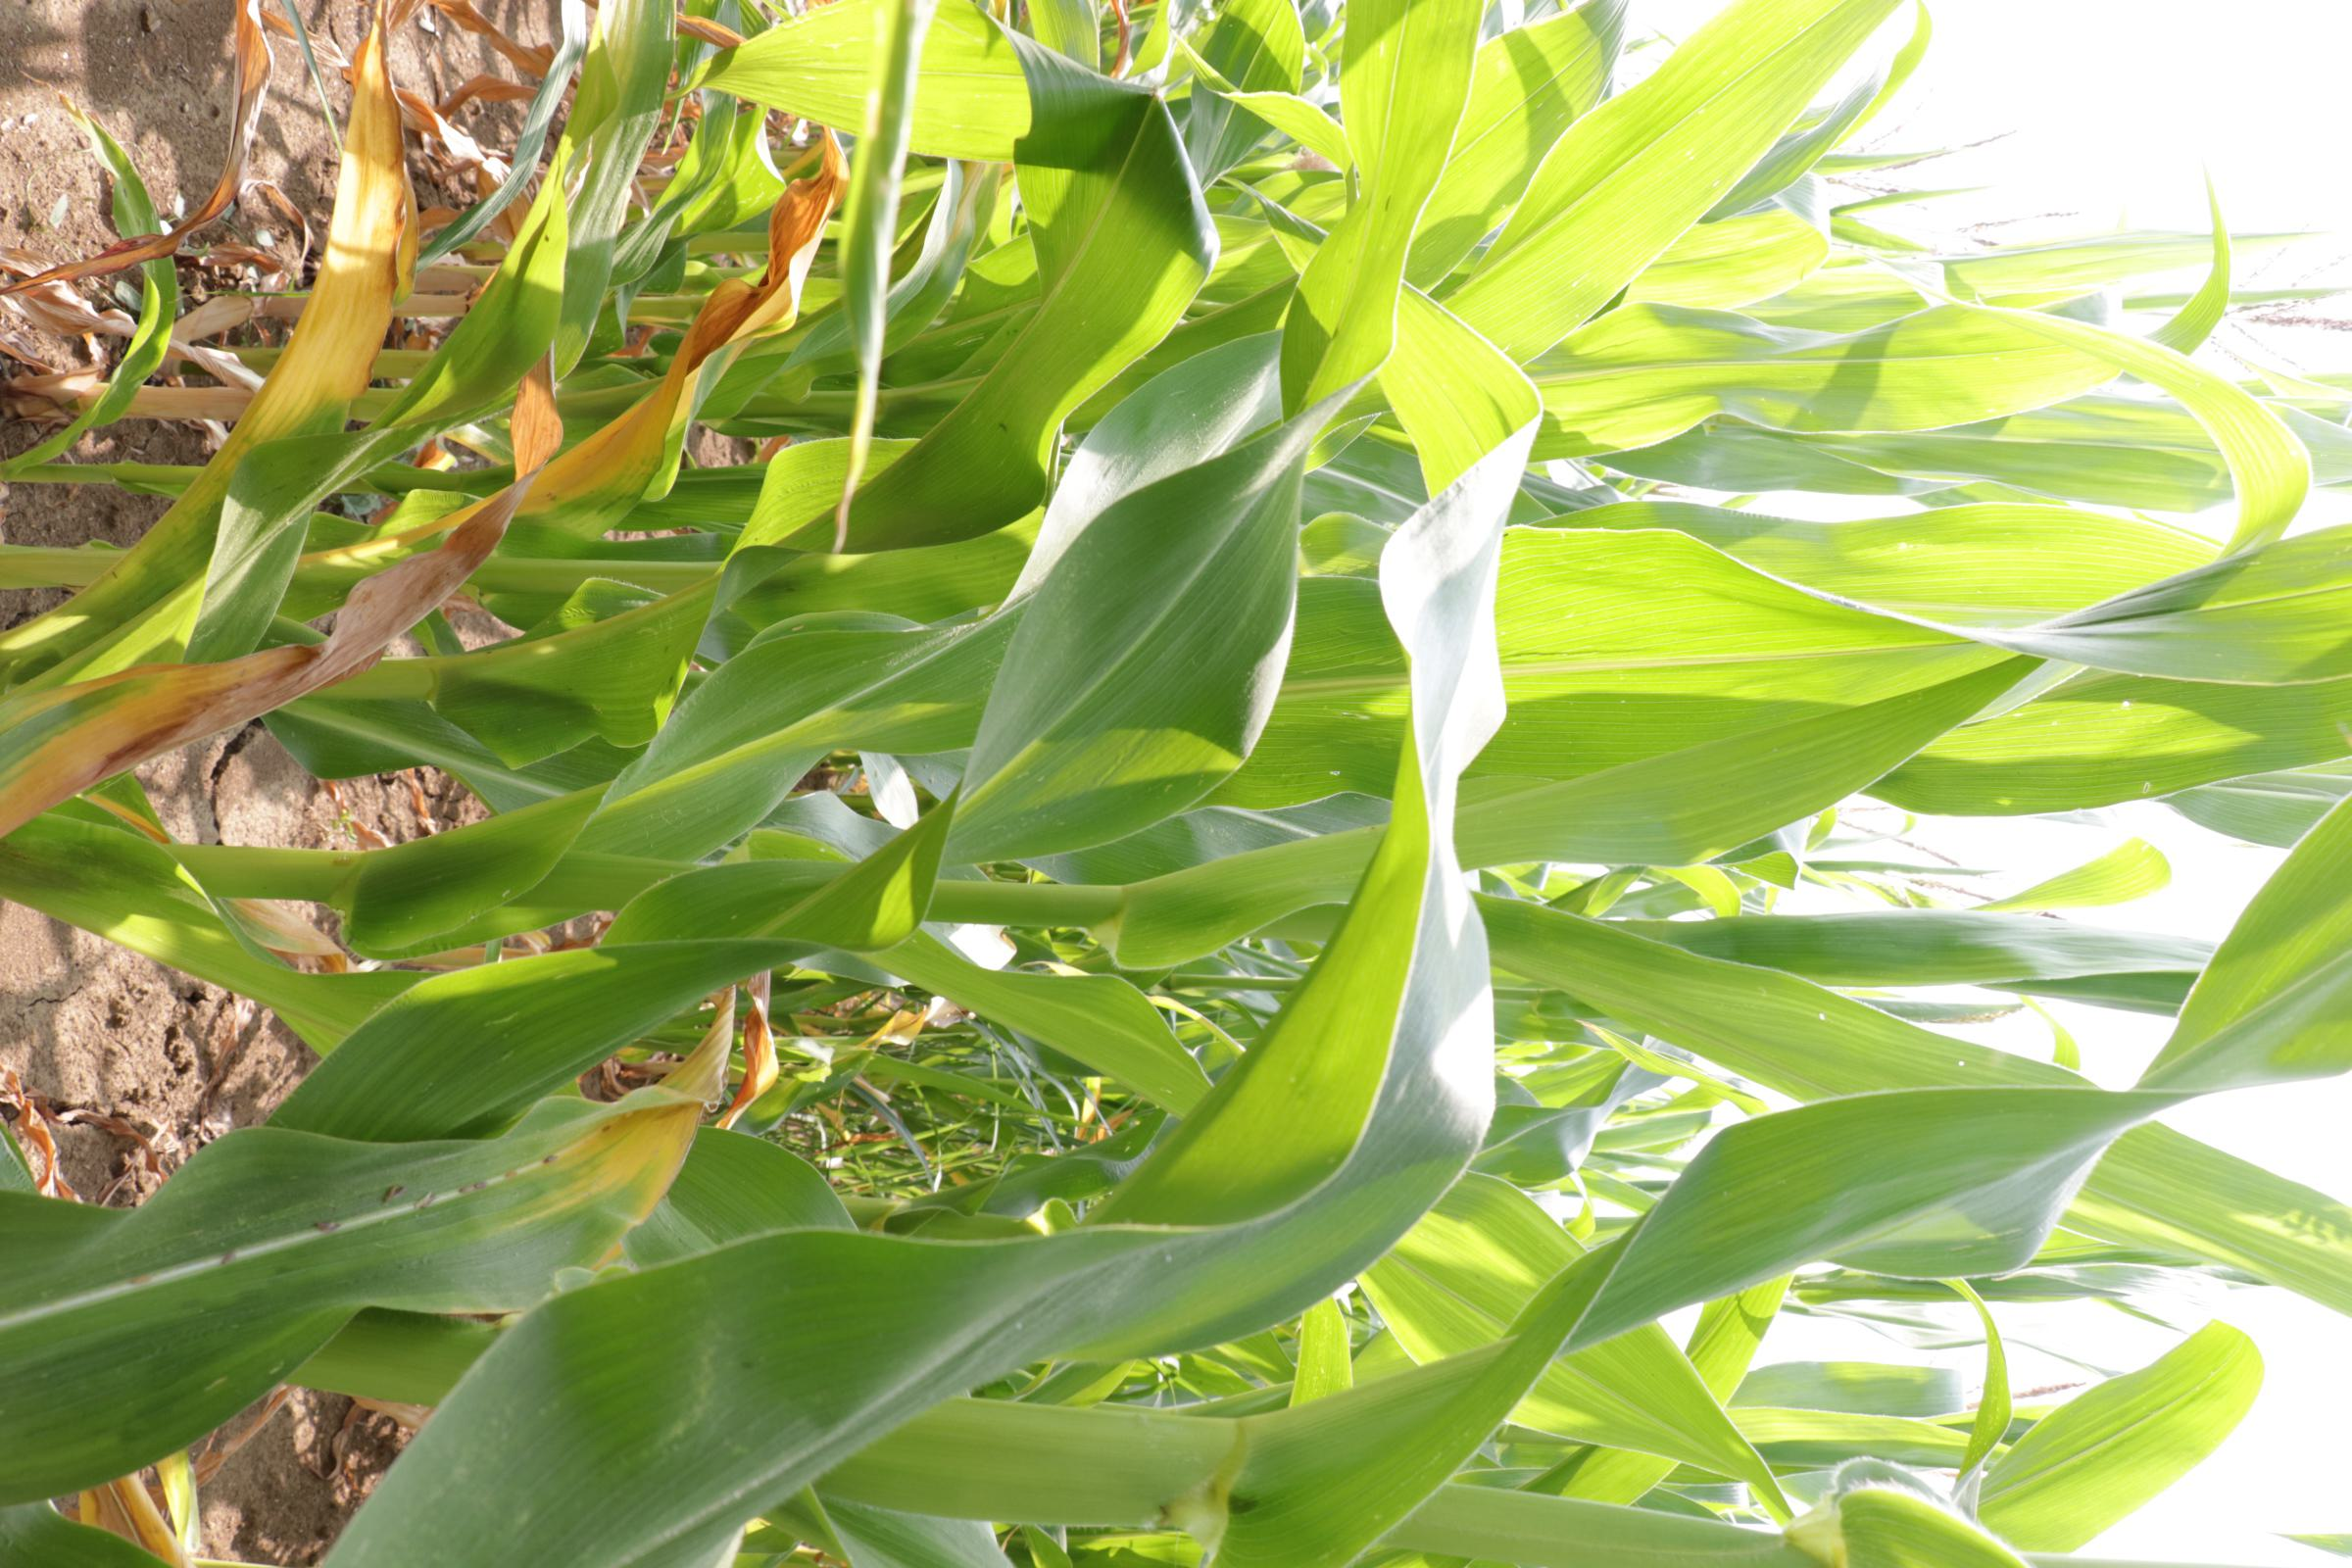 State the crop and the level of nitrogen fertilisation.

maize, no added nitrogen
